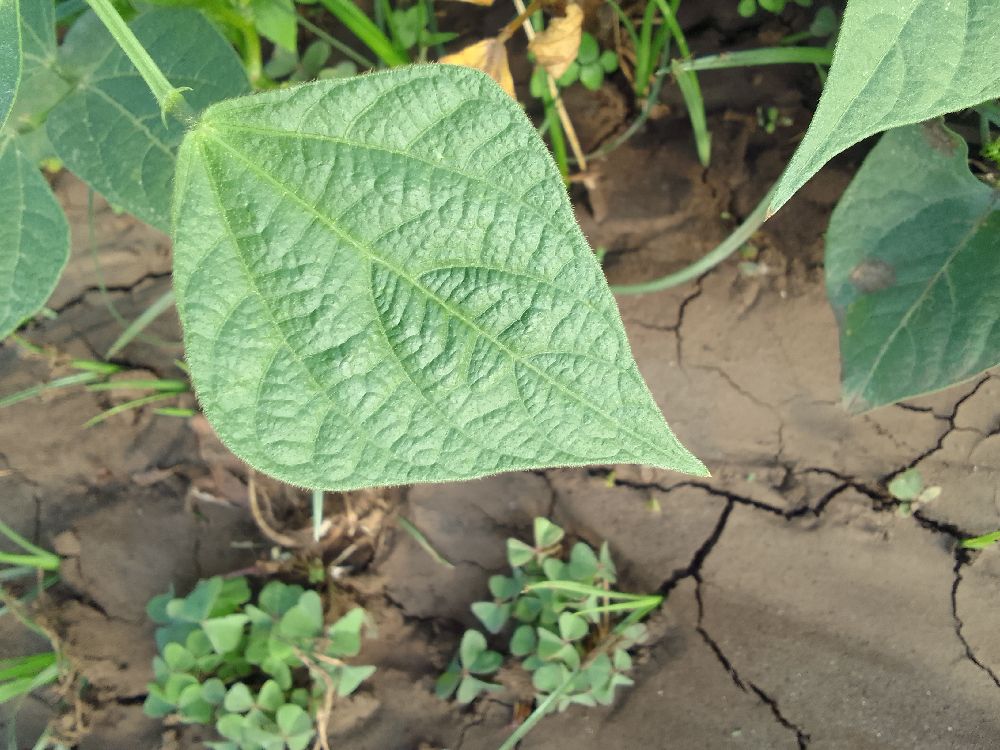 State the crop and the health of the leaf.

common bean, healthy
